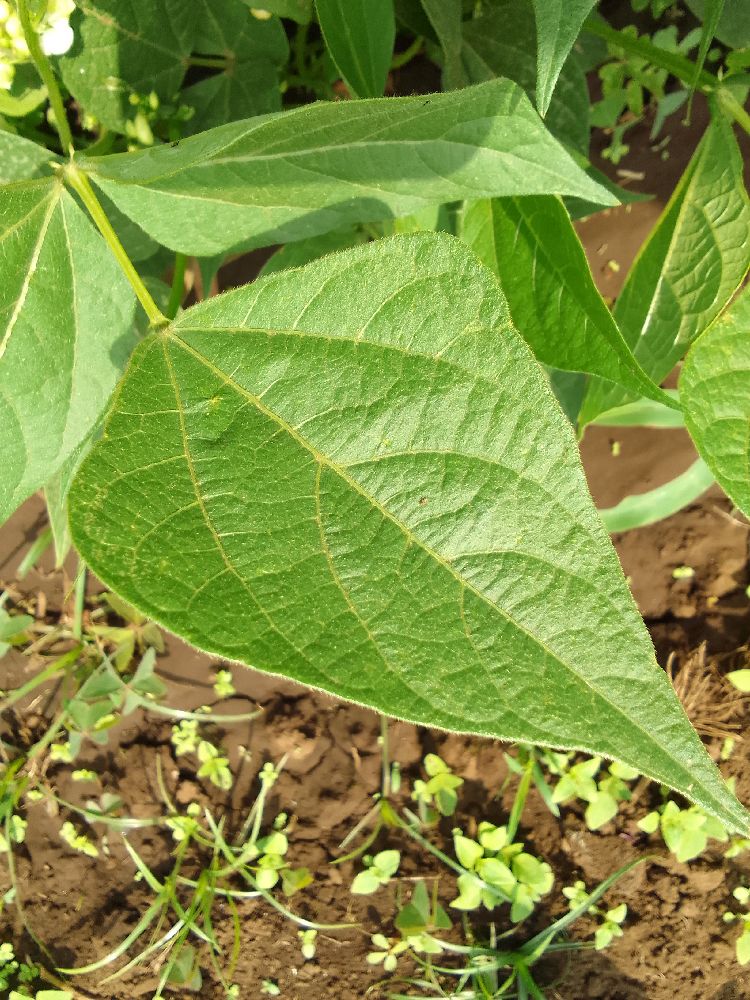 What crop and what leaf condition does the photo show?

common bean, healthy
